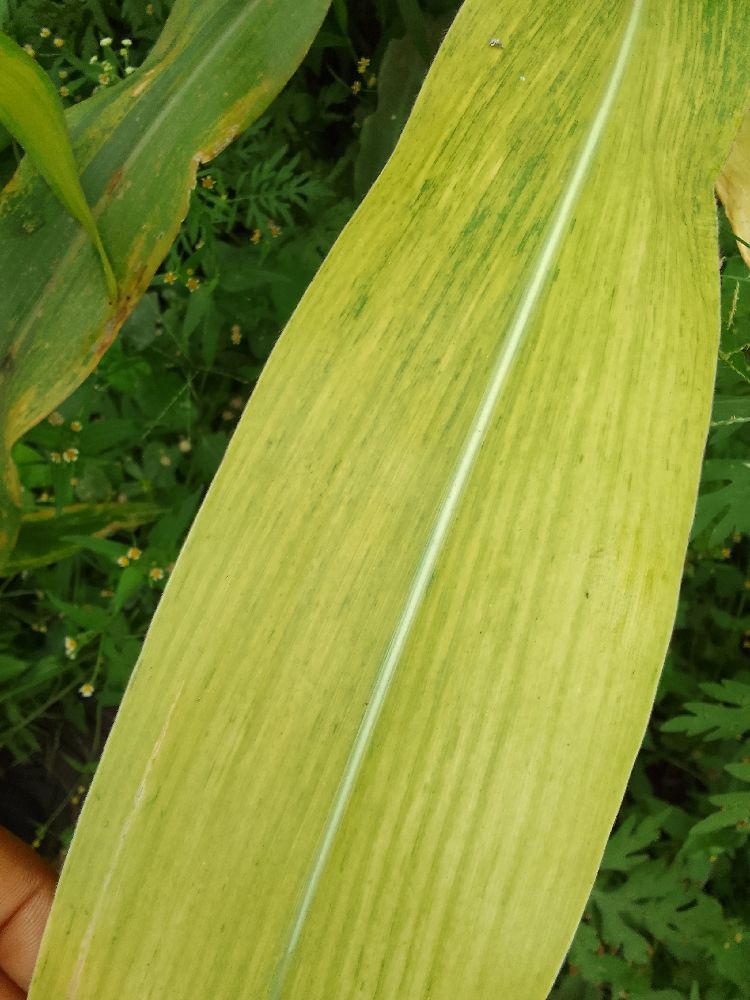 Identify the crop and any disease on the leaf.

maize, maize lethal necrosis
